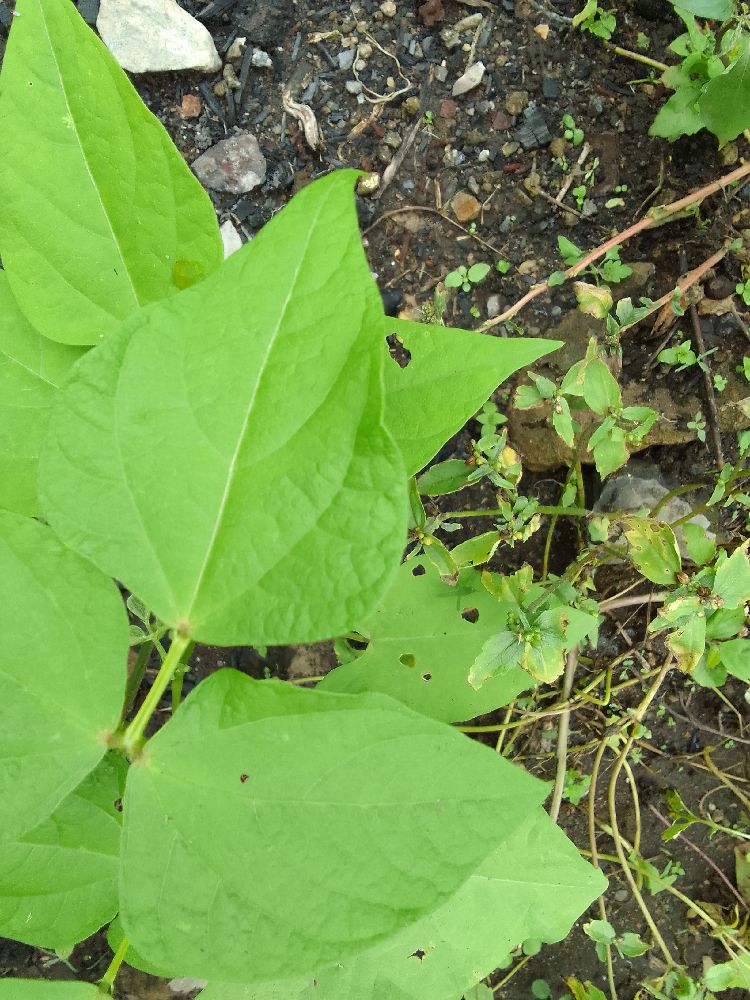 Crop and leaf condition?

common bean, healthy
